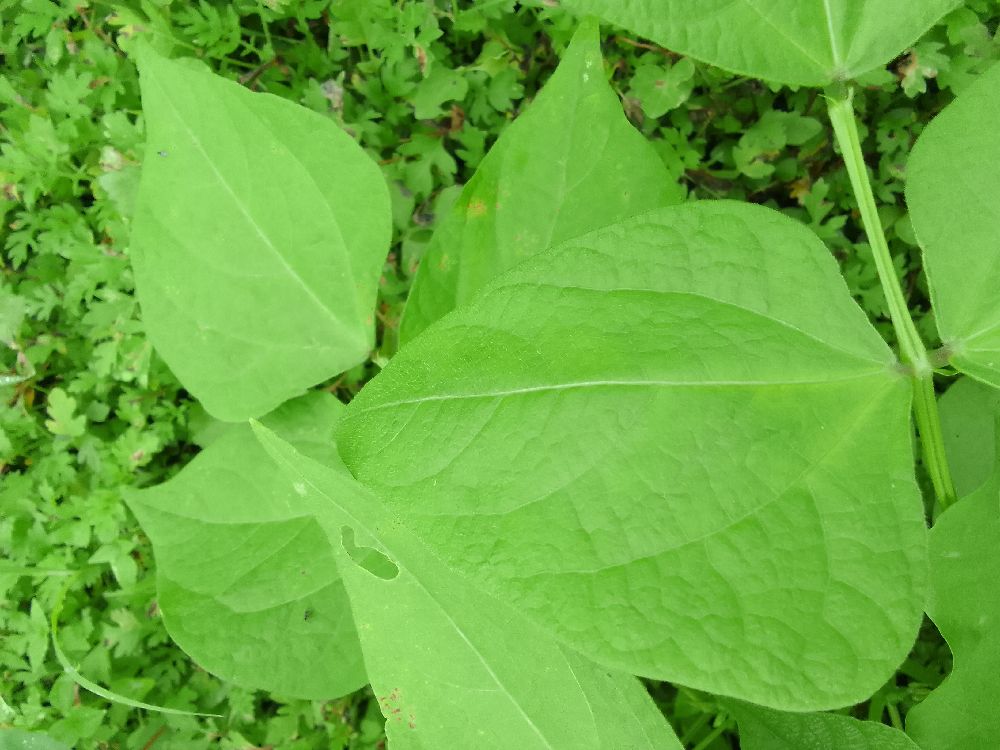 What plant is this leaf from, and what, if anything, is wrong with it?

common bean, healthy
